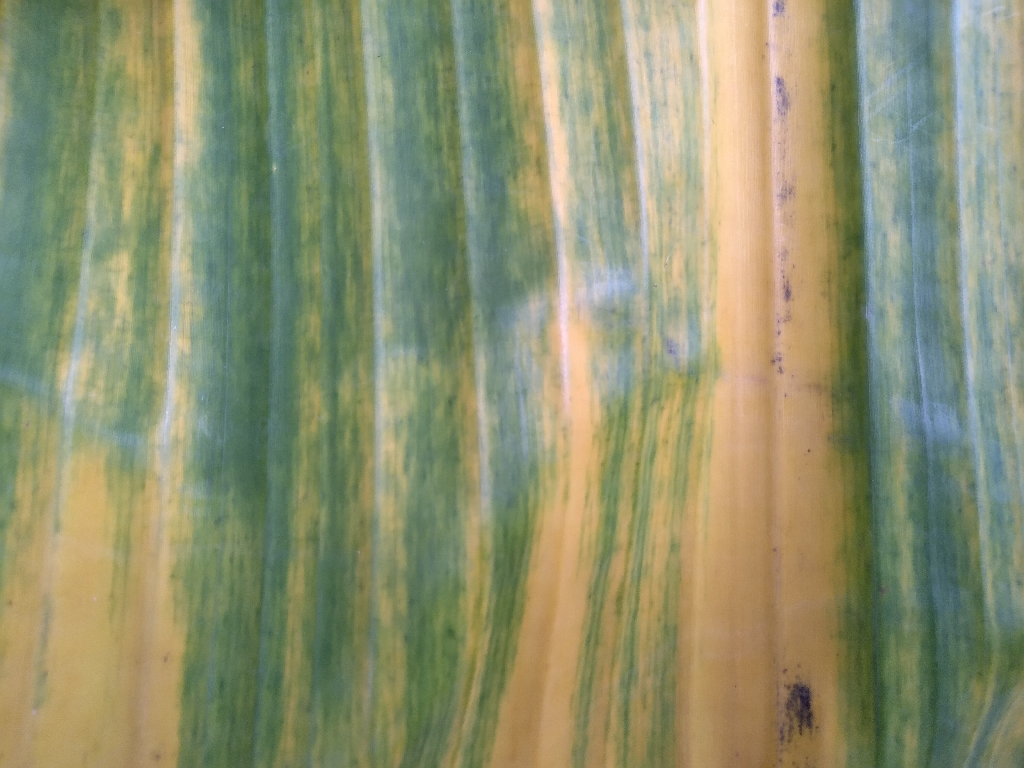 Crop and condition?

banana, fusarium wilt race 1
